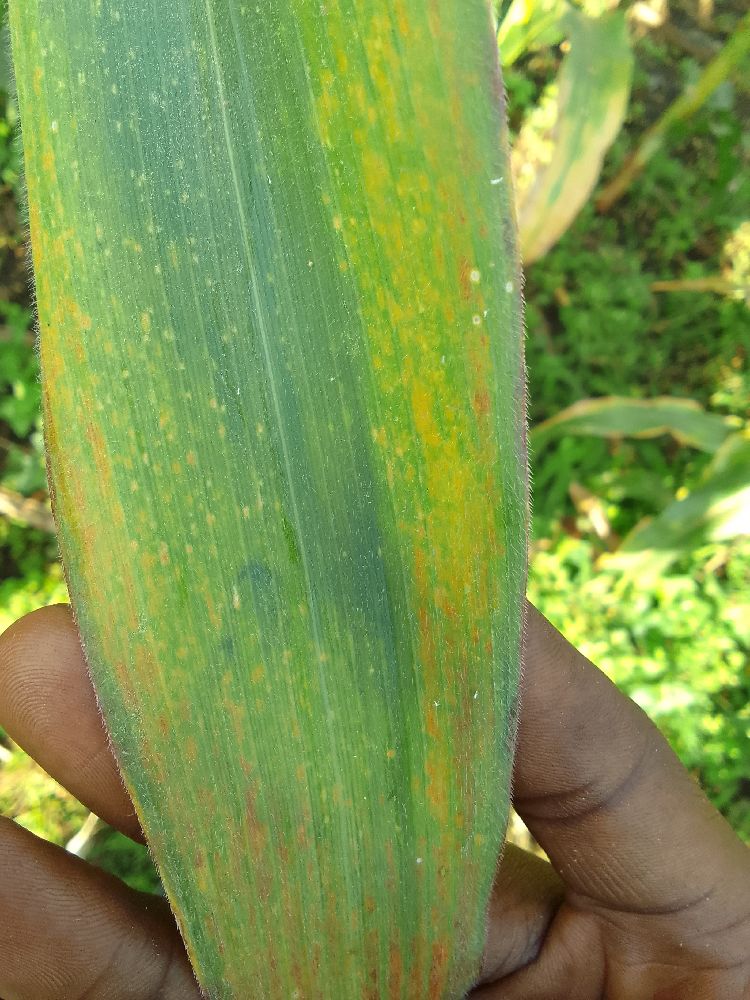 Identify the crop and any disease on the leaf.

maize, maize lethal necrosis
